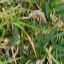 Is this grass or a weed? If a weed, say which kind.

grass
